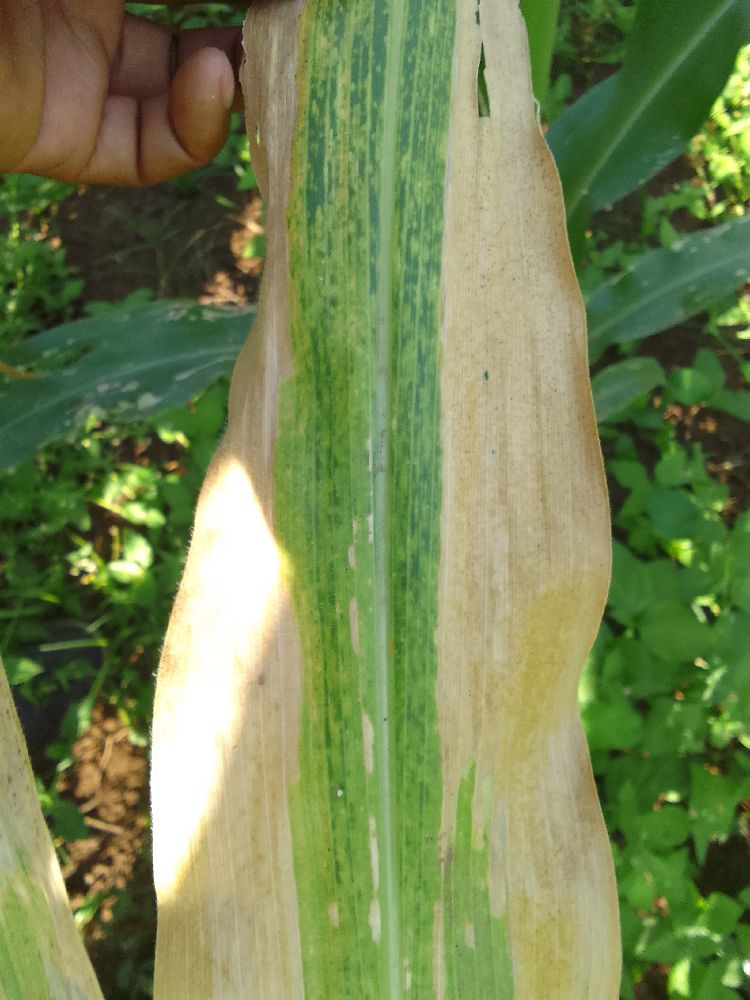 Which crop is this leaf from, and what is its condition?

maize, maize lethal necrosis
